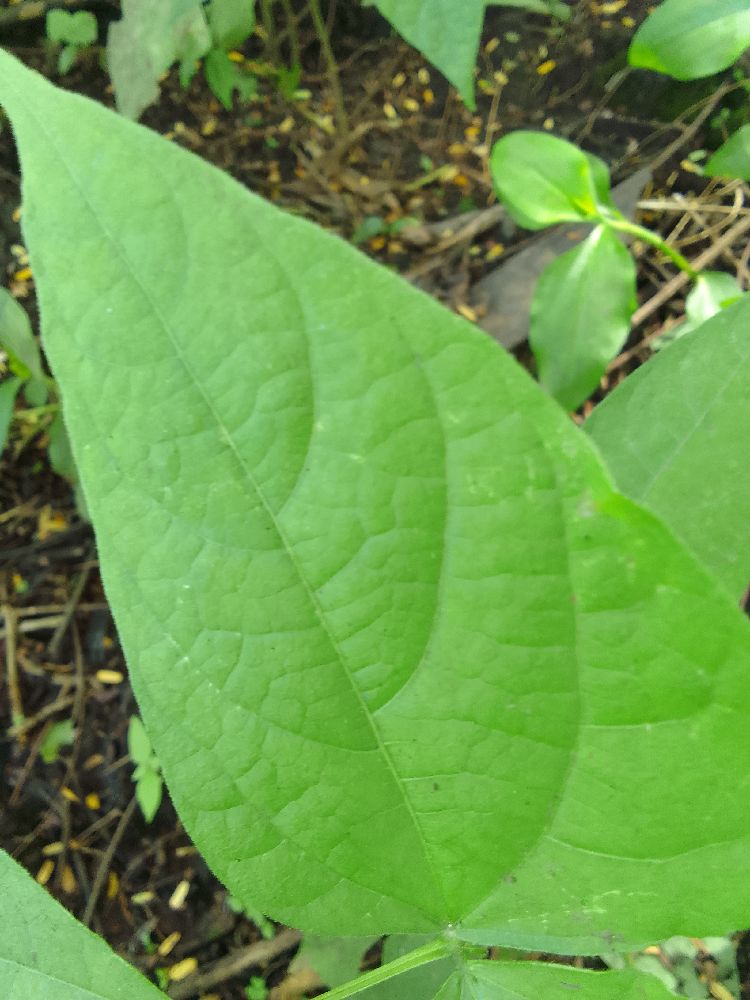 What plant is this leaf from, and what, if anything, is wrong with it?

common bean, healthy
